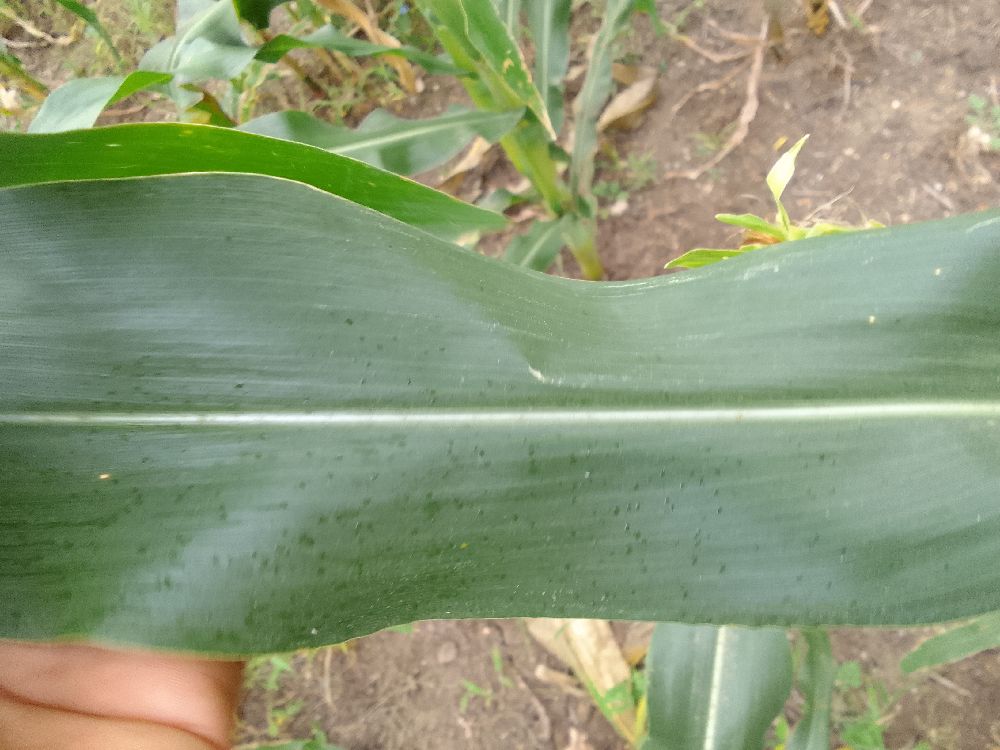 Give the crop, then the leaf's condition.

maize, healthy
